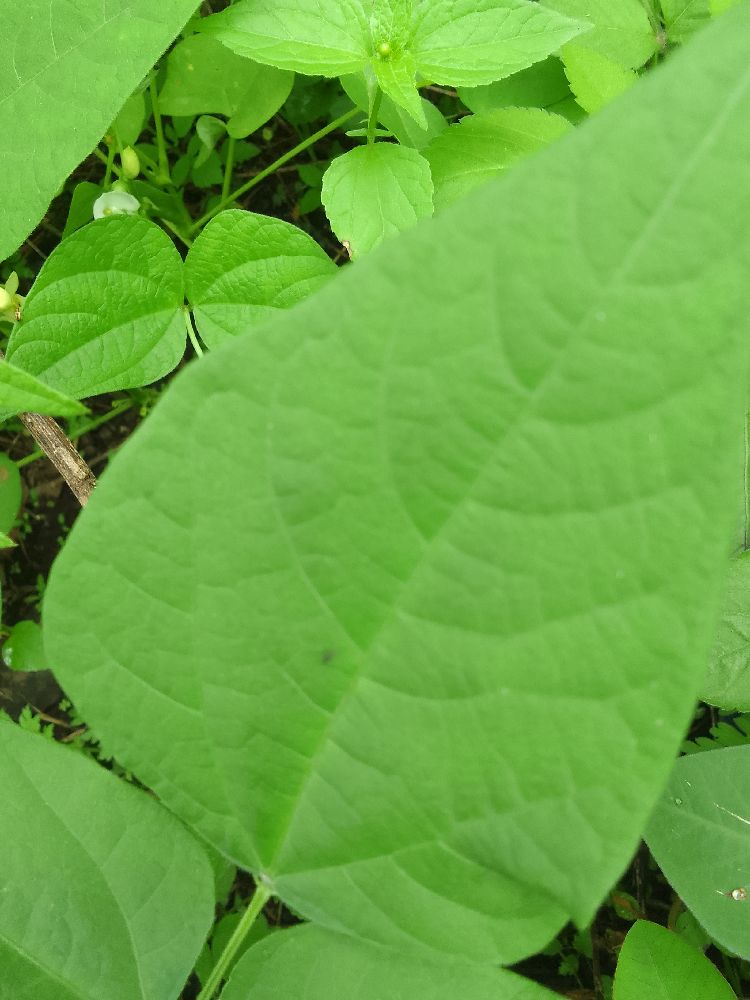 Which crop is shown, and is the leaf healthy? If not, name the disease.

common bean, healthy
